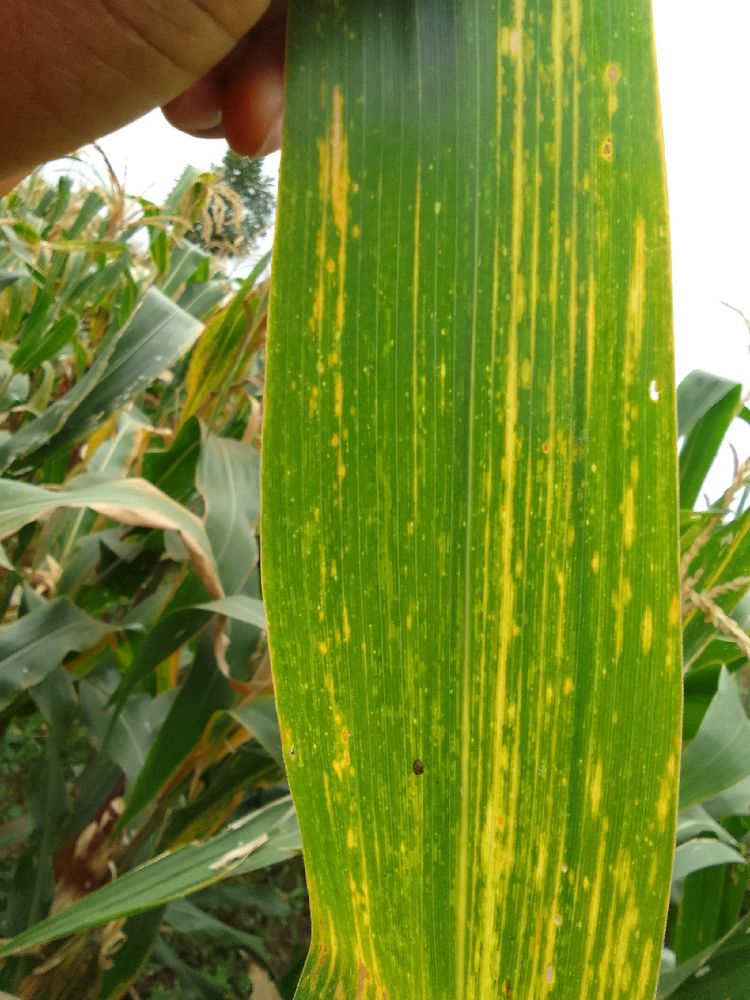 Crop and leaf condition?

maize, maize lethal necrosis
